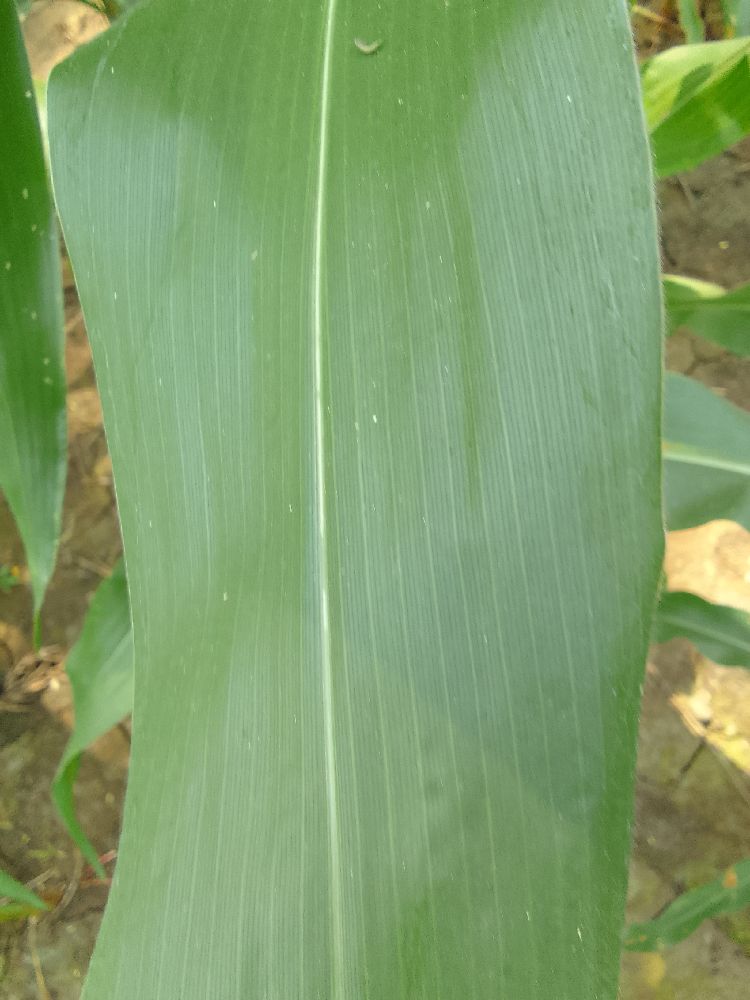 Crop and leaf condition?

maize, healthy
